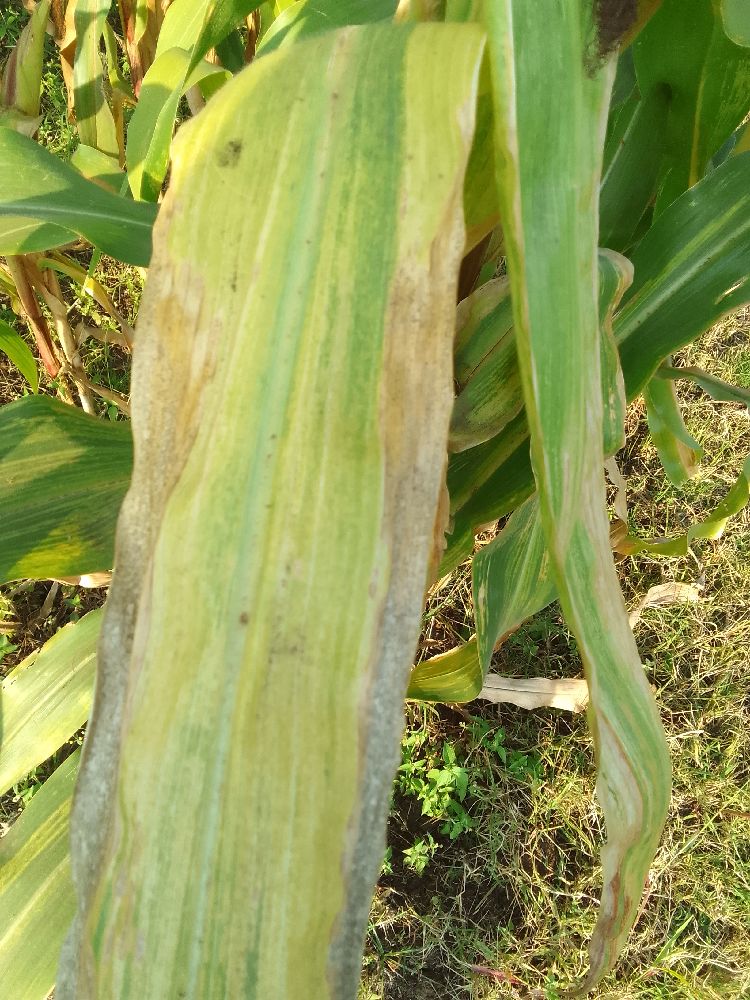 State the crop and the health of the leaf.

maize, maize lethal necrosis
